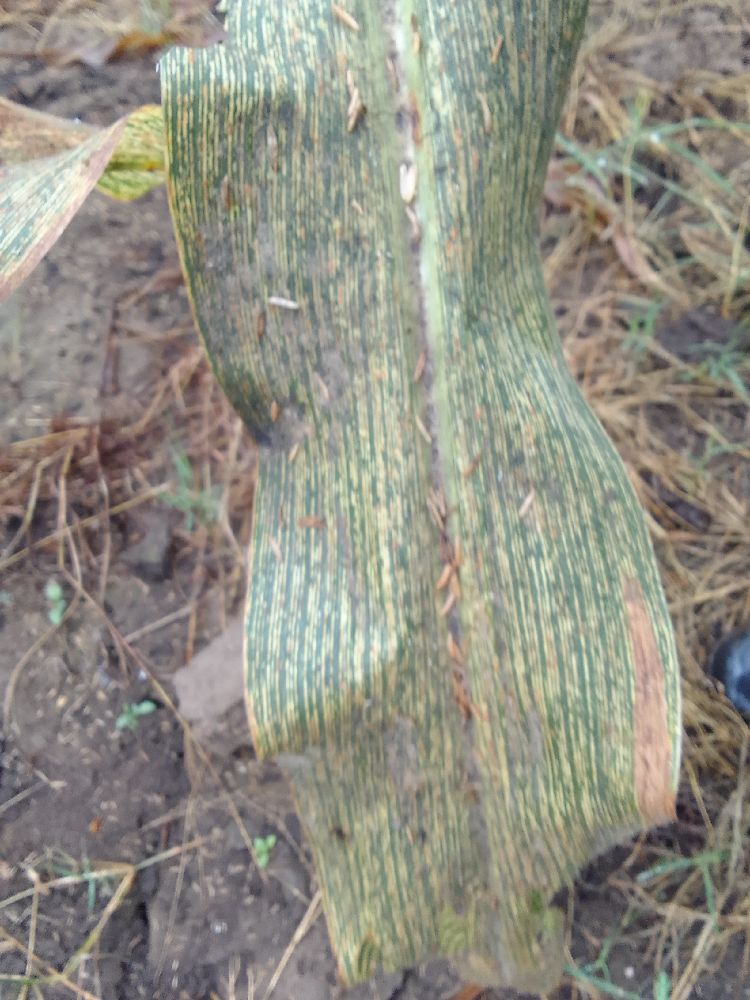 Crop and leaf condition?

maize, maize streak virus
